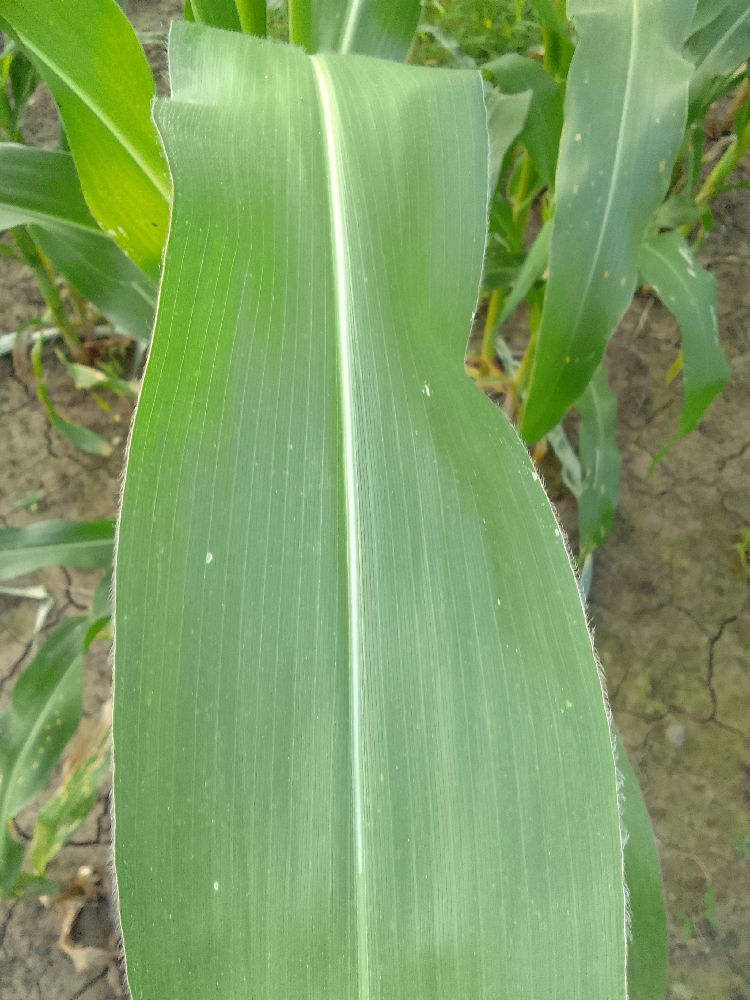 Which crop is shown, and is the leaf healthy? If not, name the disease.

maize, healthy
